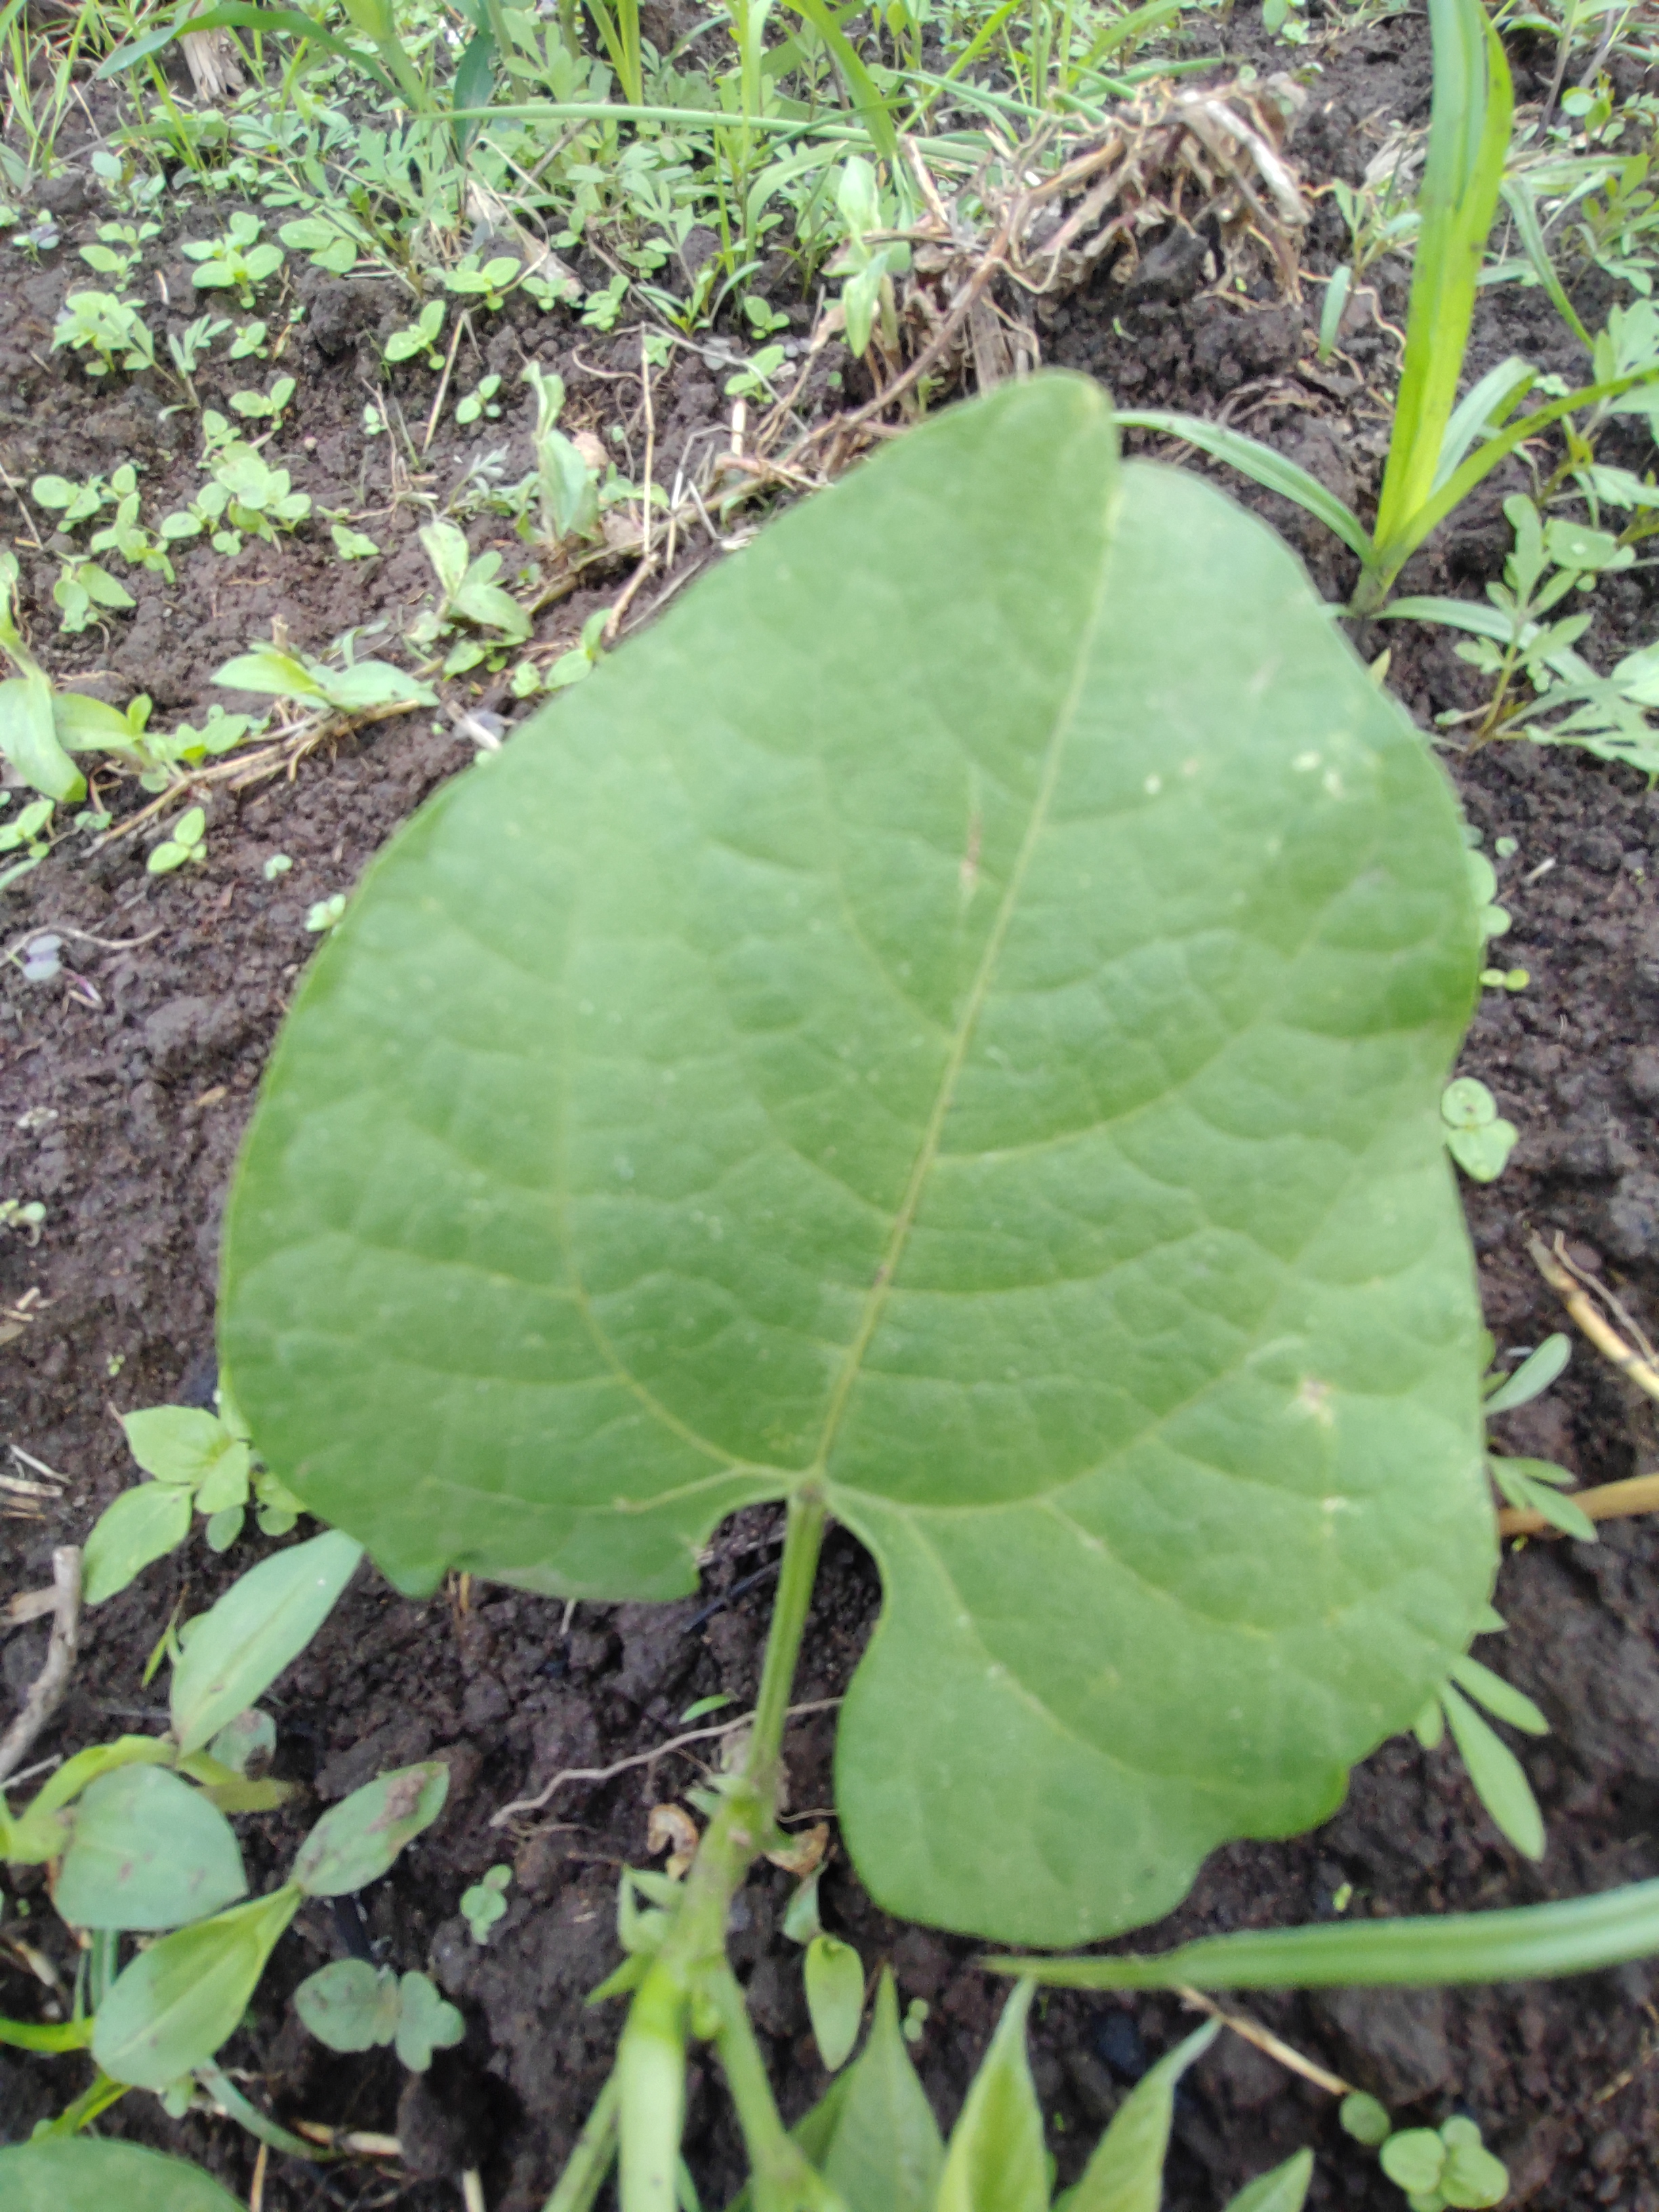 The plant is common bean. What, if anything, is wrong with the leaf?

healthy
